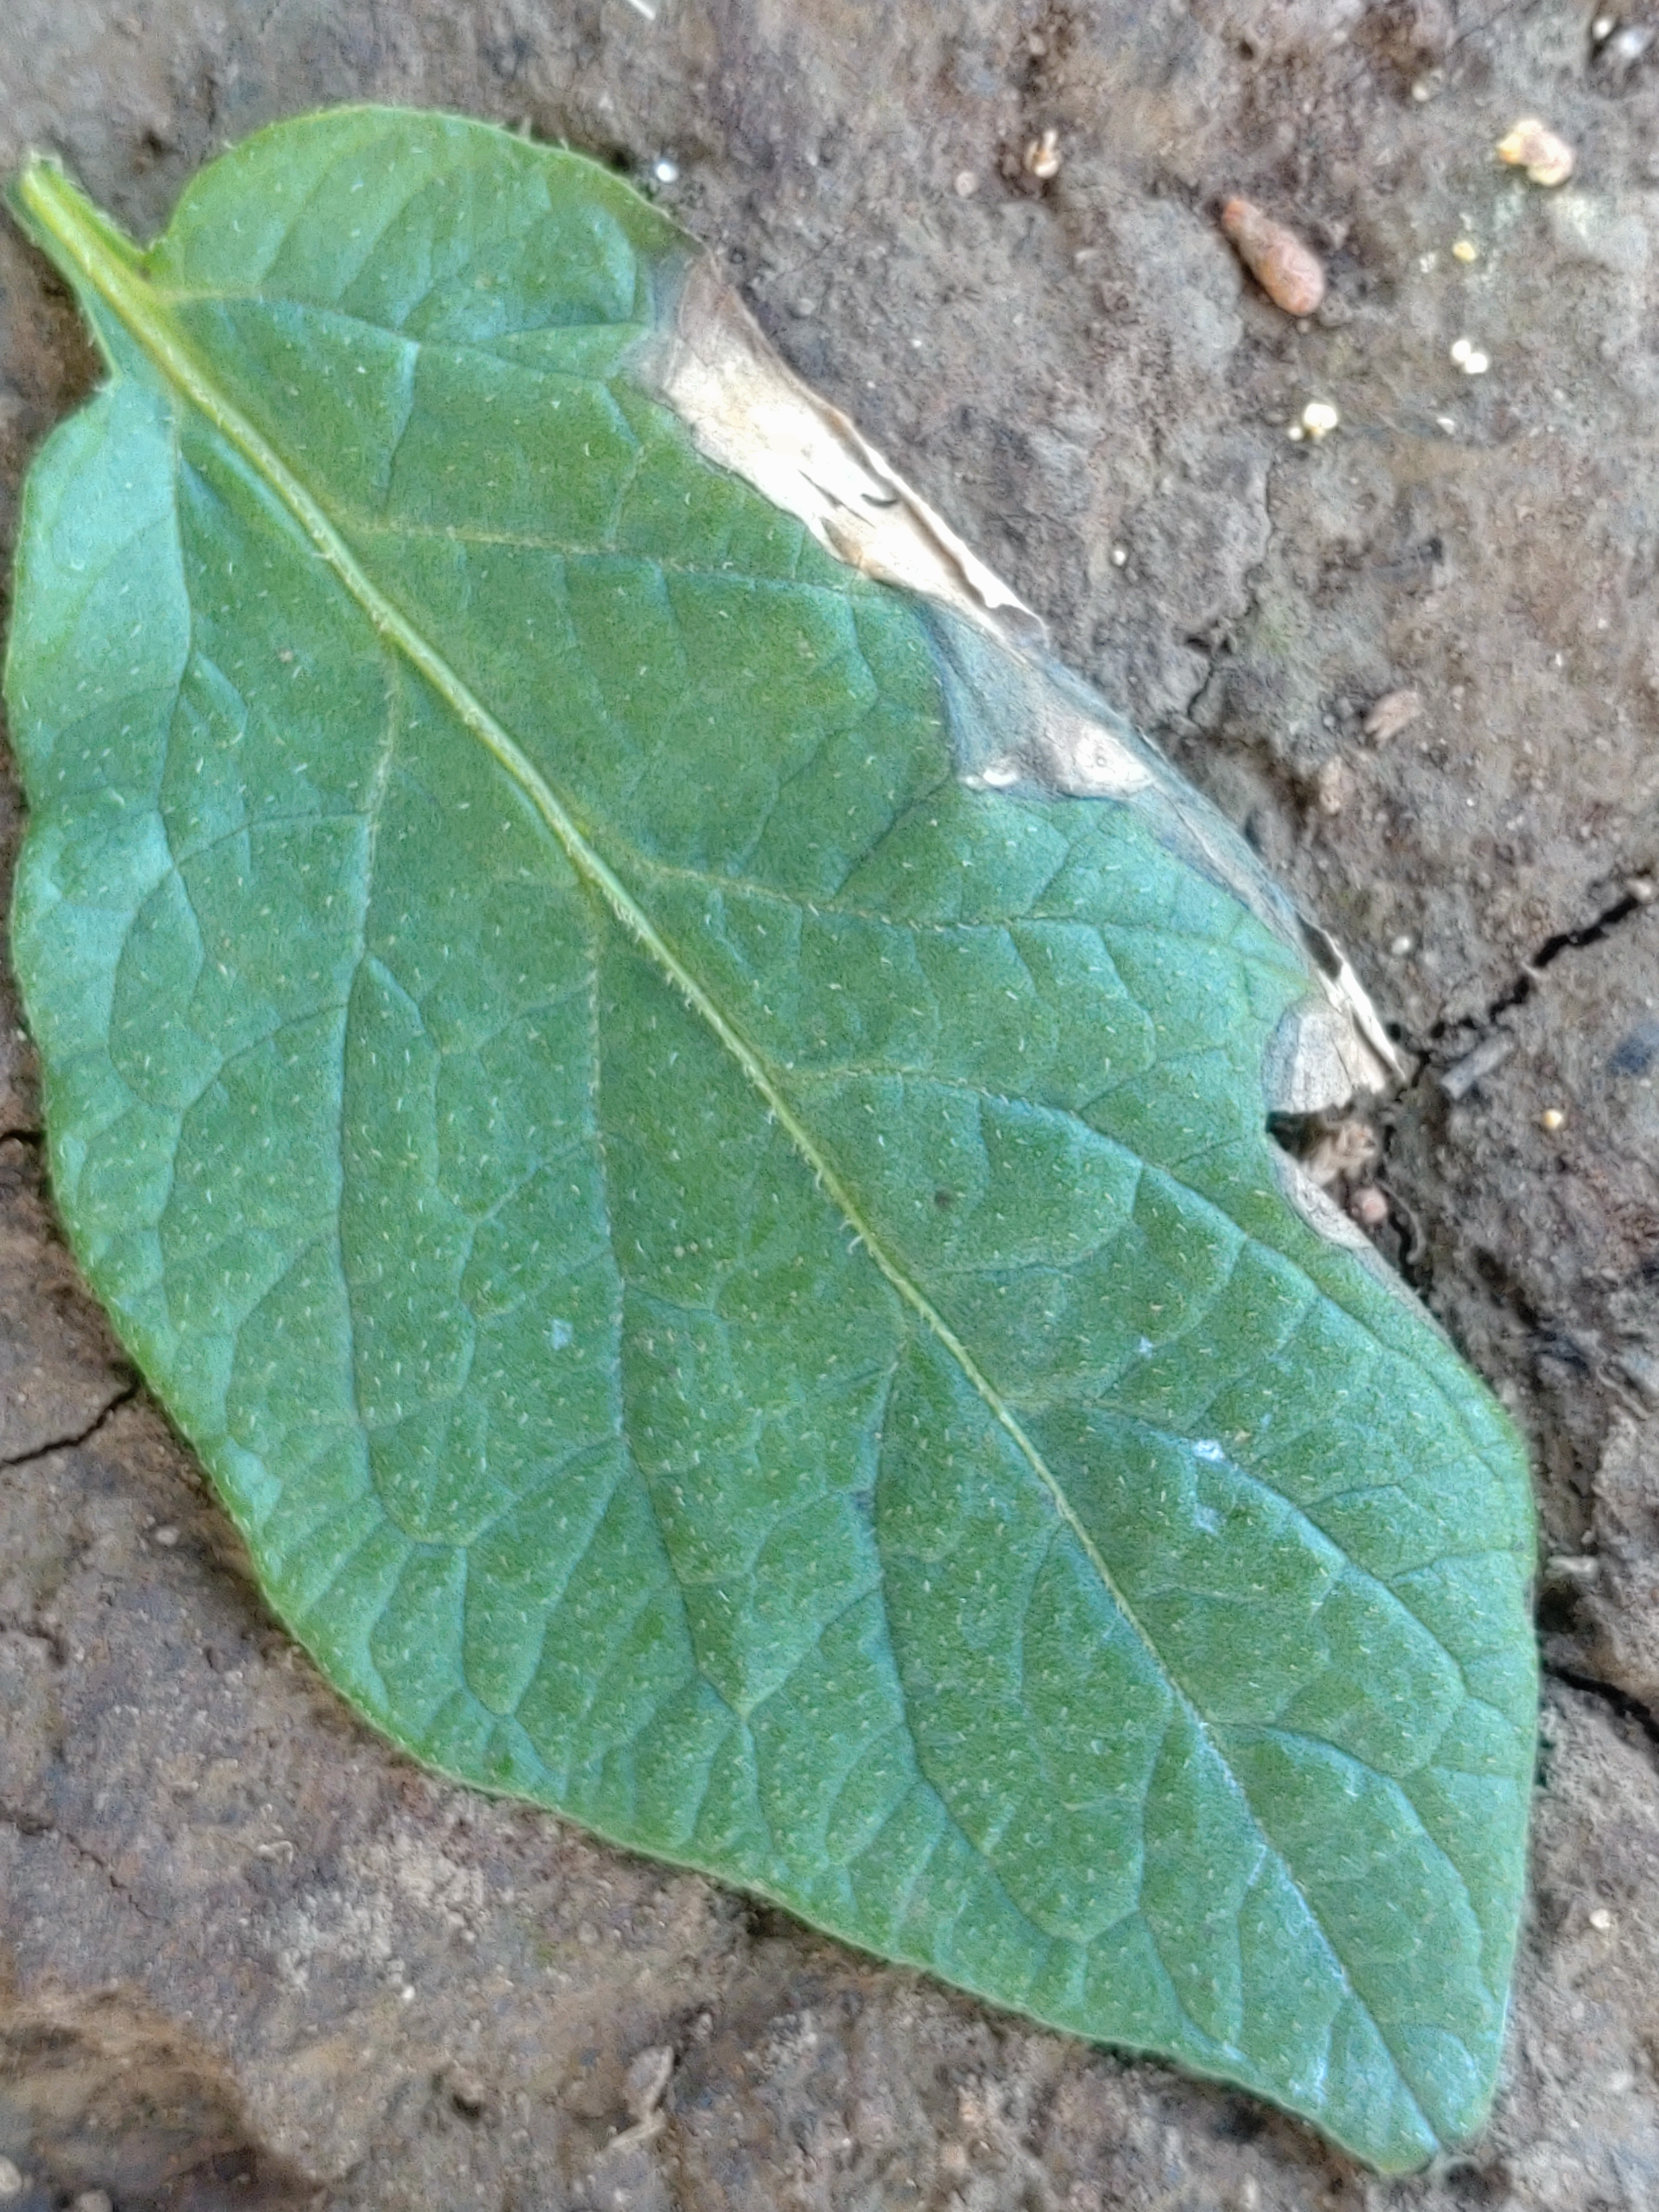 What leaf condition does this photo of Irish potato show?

early blight
